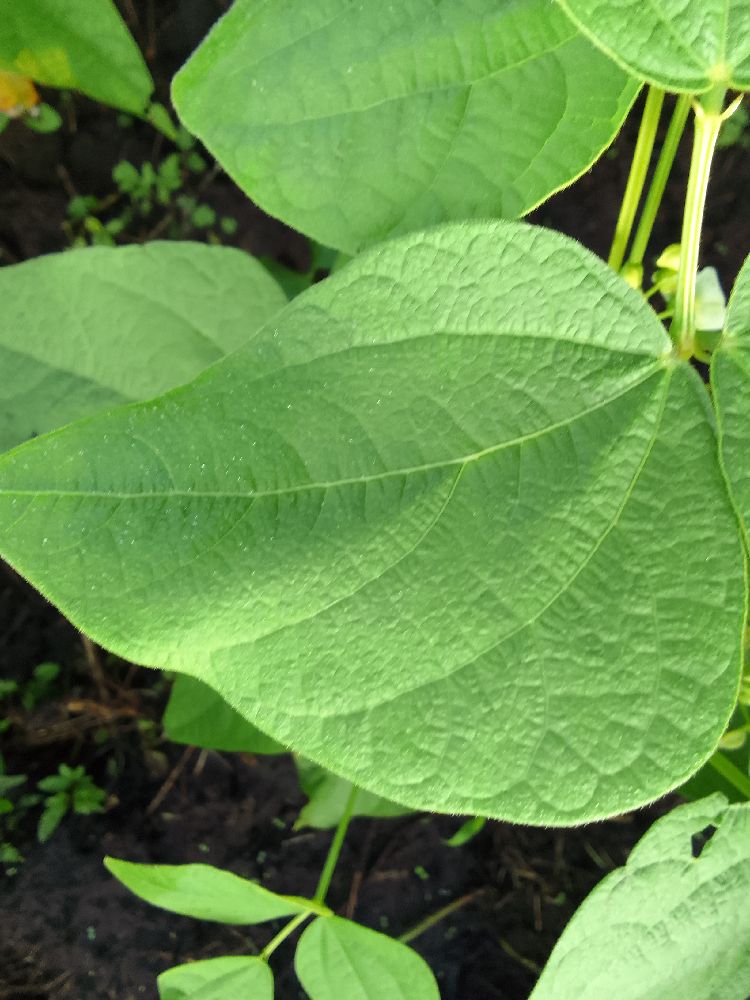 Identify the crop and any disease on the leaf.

common bean, healthy
